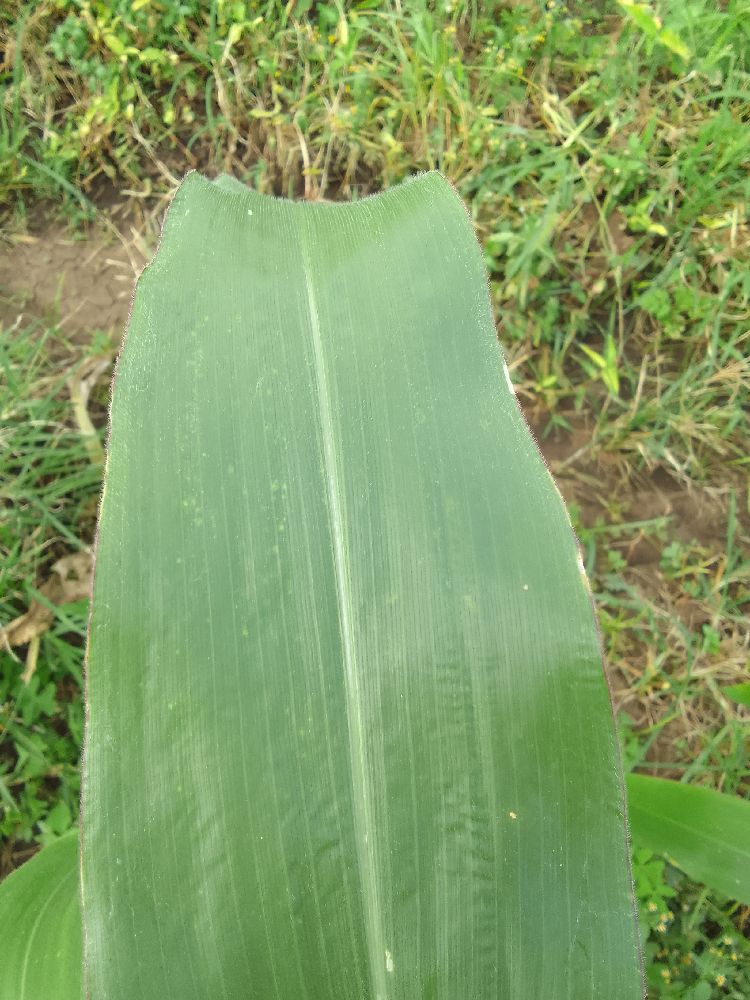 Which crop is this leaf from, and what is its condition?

maize, healthy
